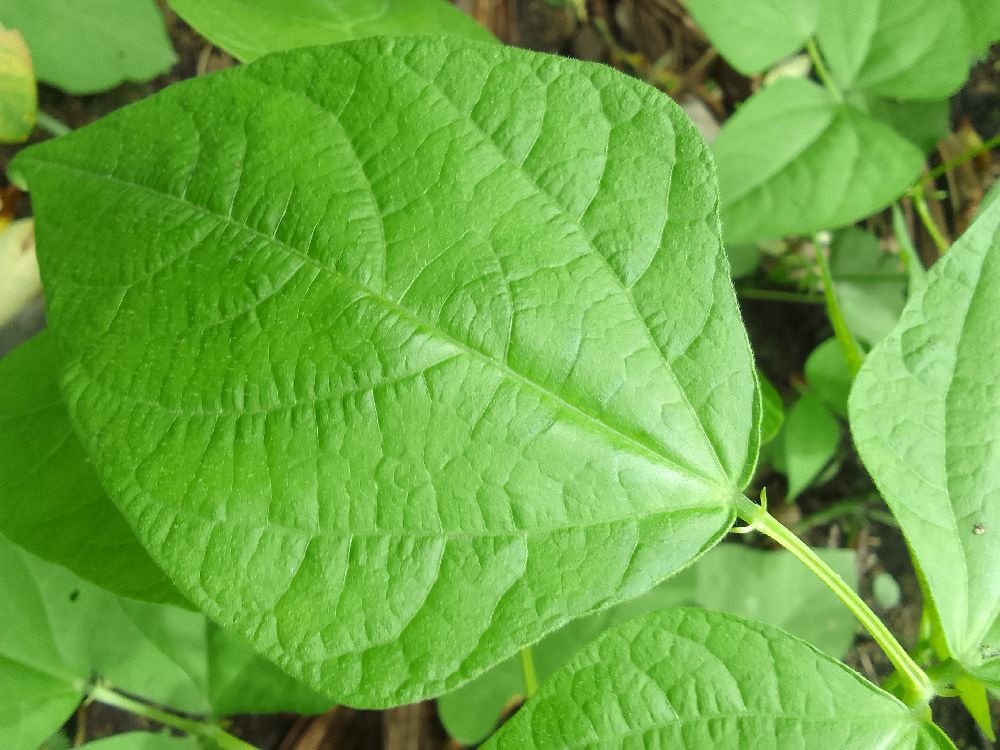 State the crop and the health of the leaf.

common bean, healthy
